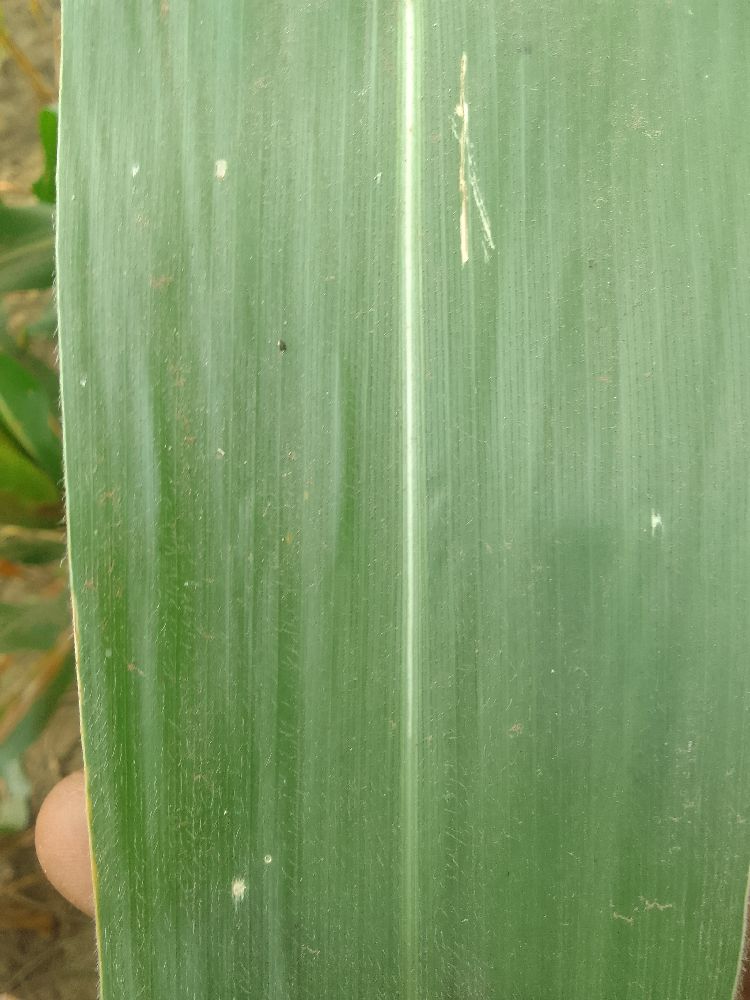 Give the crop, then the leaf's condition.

maize, healthy
